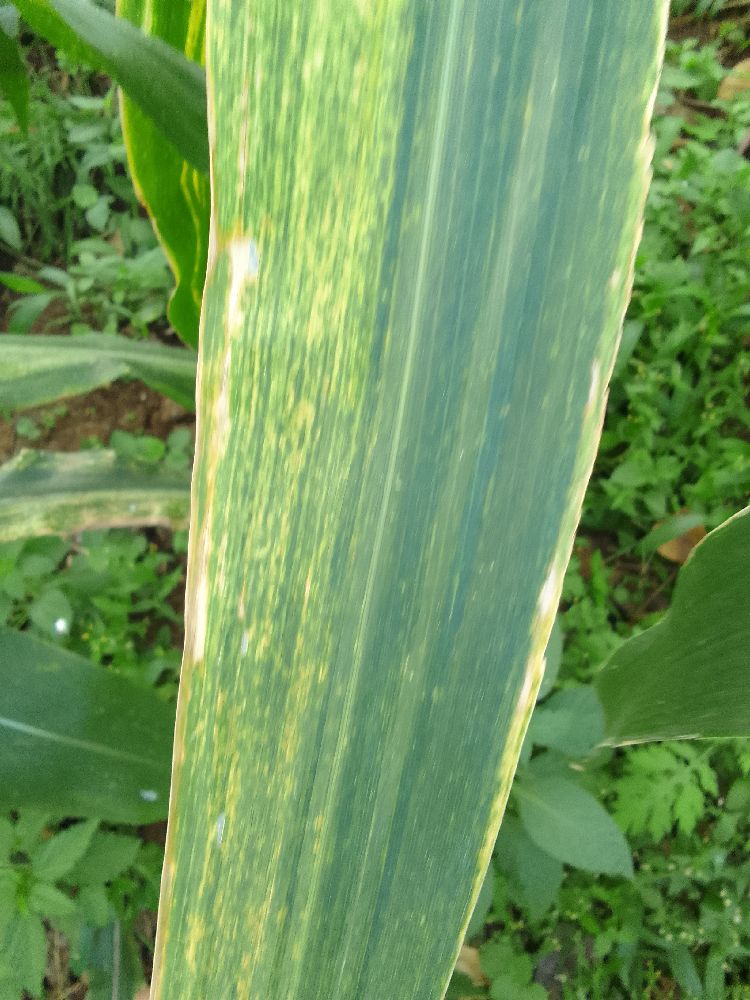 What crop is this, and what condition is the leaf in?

maize, maize lethal necrosis
